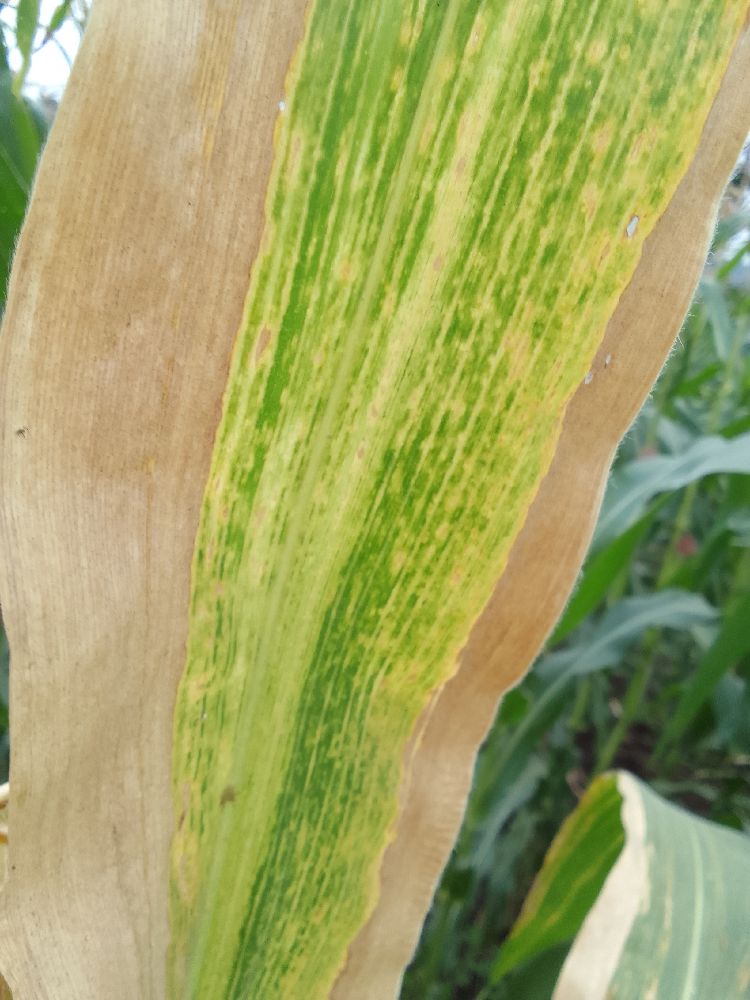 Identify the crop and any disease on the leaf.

maize, maize lethal necrosis
